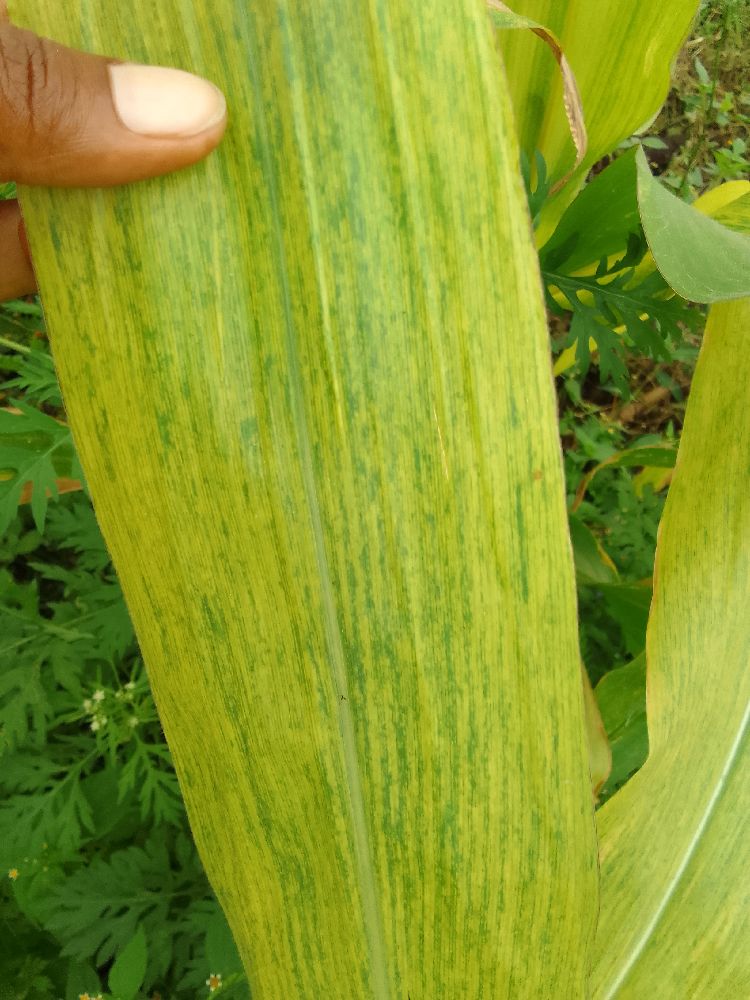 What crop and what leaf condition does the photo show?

maize, maize lethal necrosis
